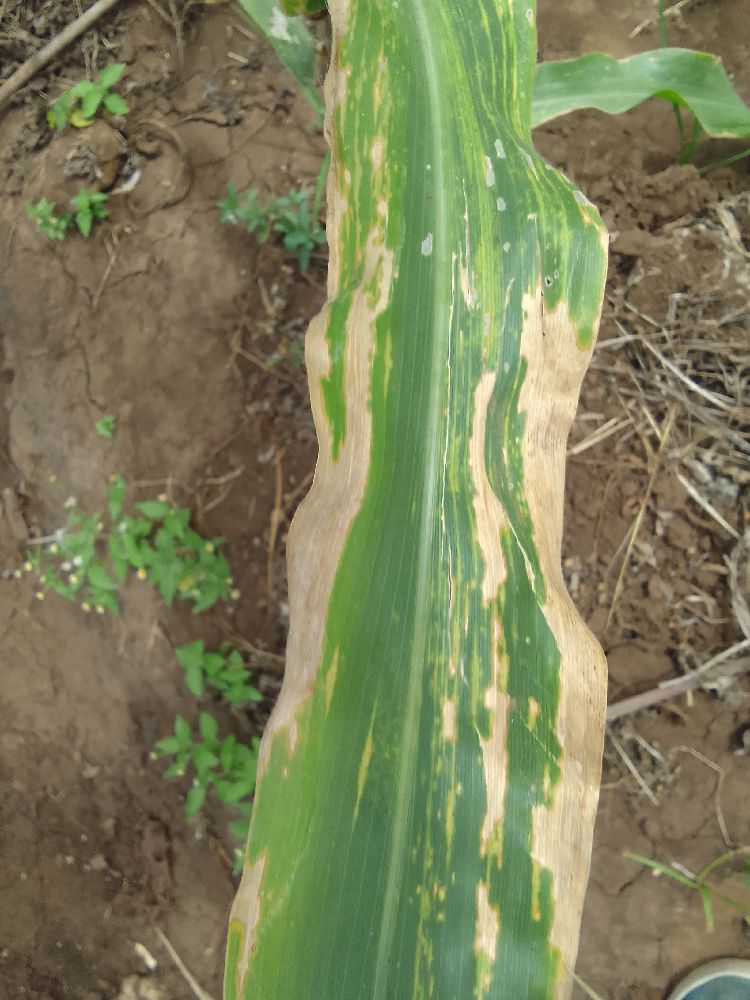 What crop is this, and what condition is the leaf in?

maize, maize lethal necrosis
